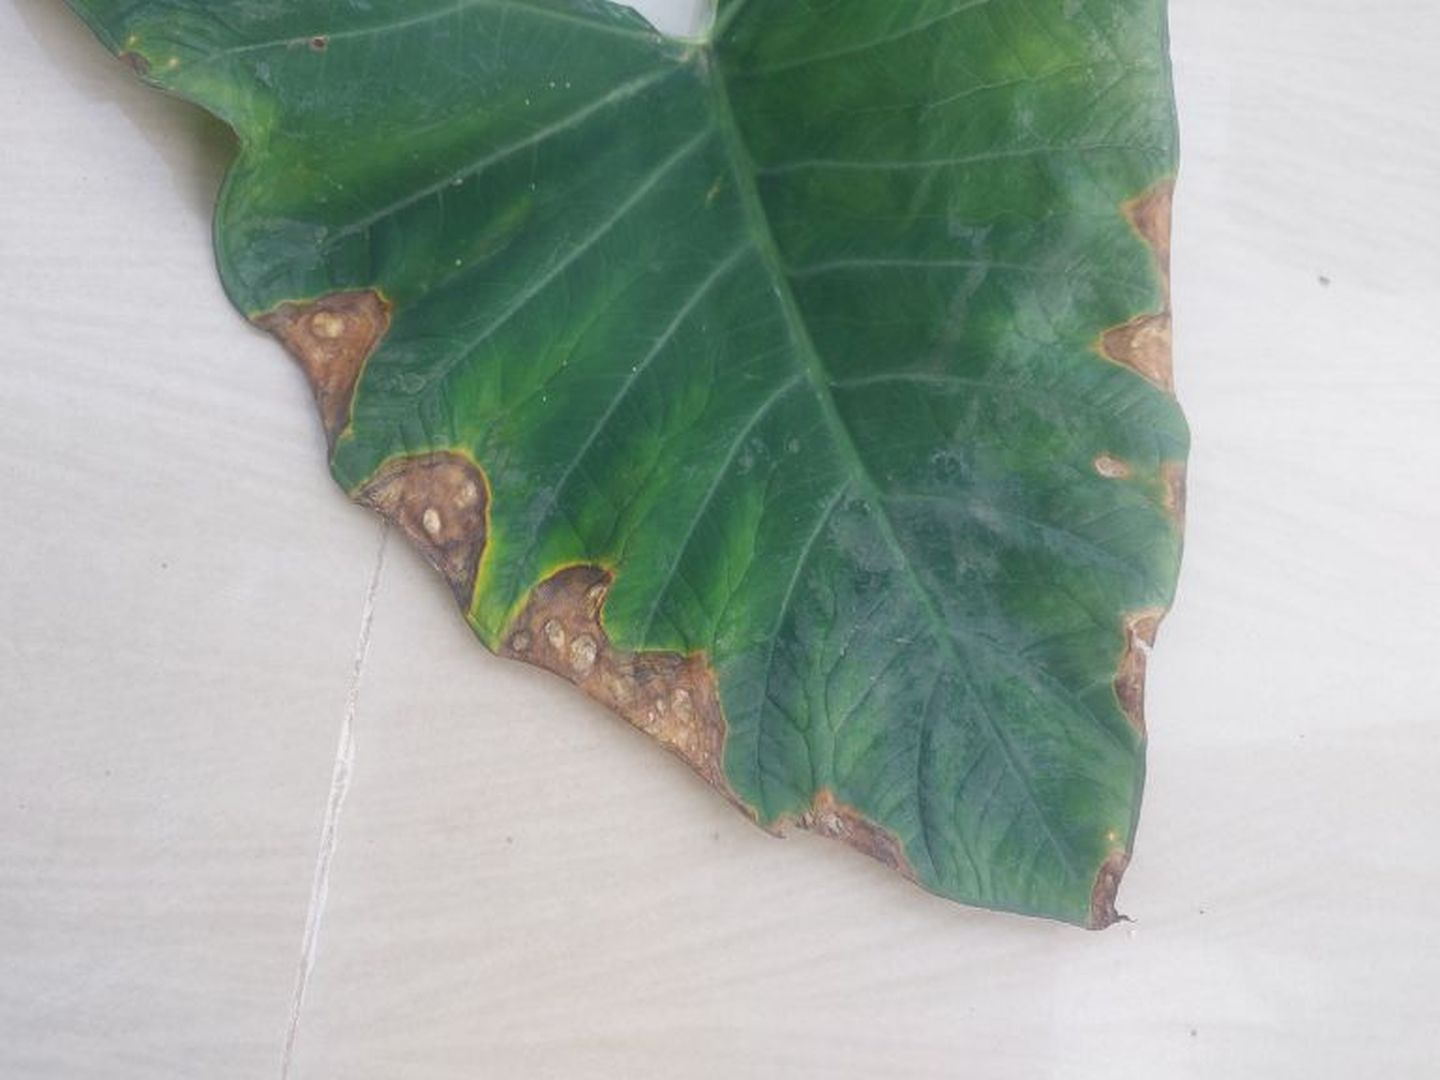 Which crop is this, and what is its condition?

taro, leaf blight
